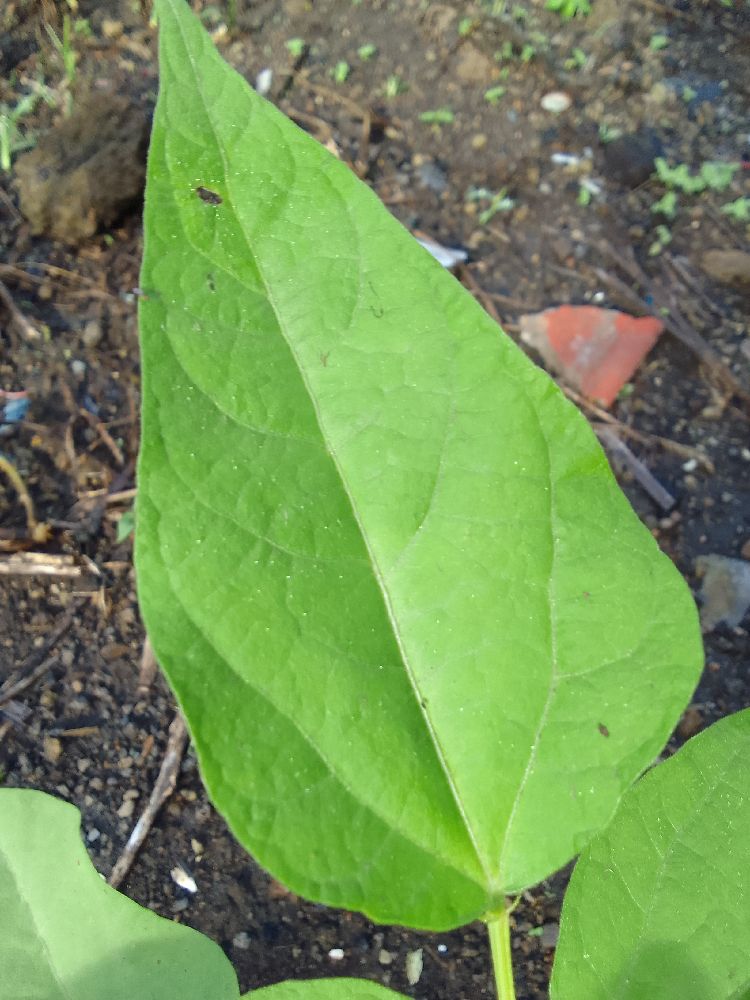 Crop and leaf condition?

common bean, healthy
